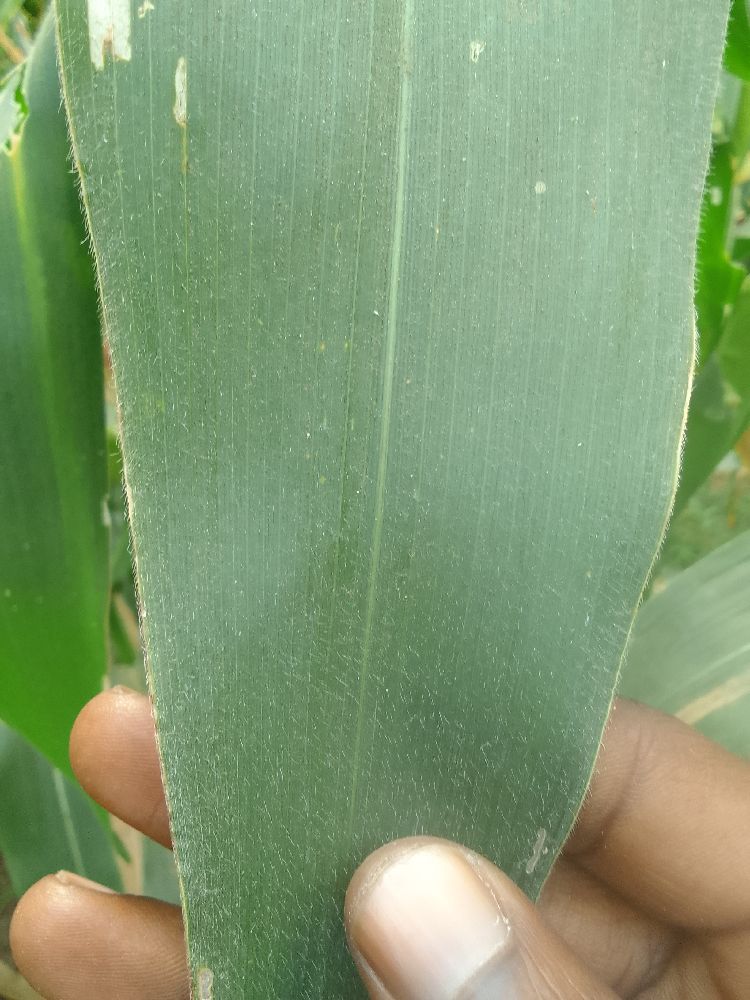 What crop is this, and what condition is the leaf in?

maize, healthy
